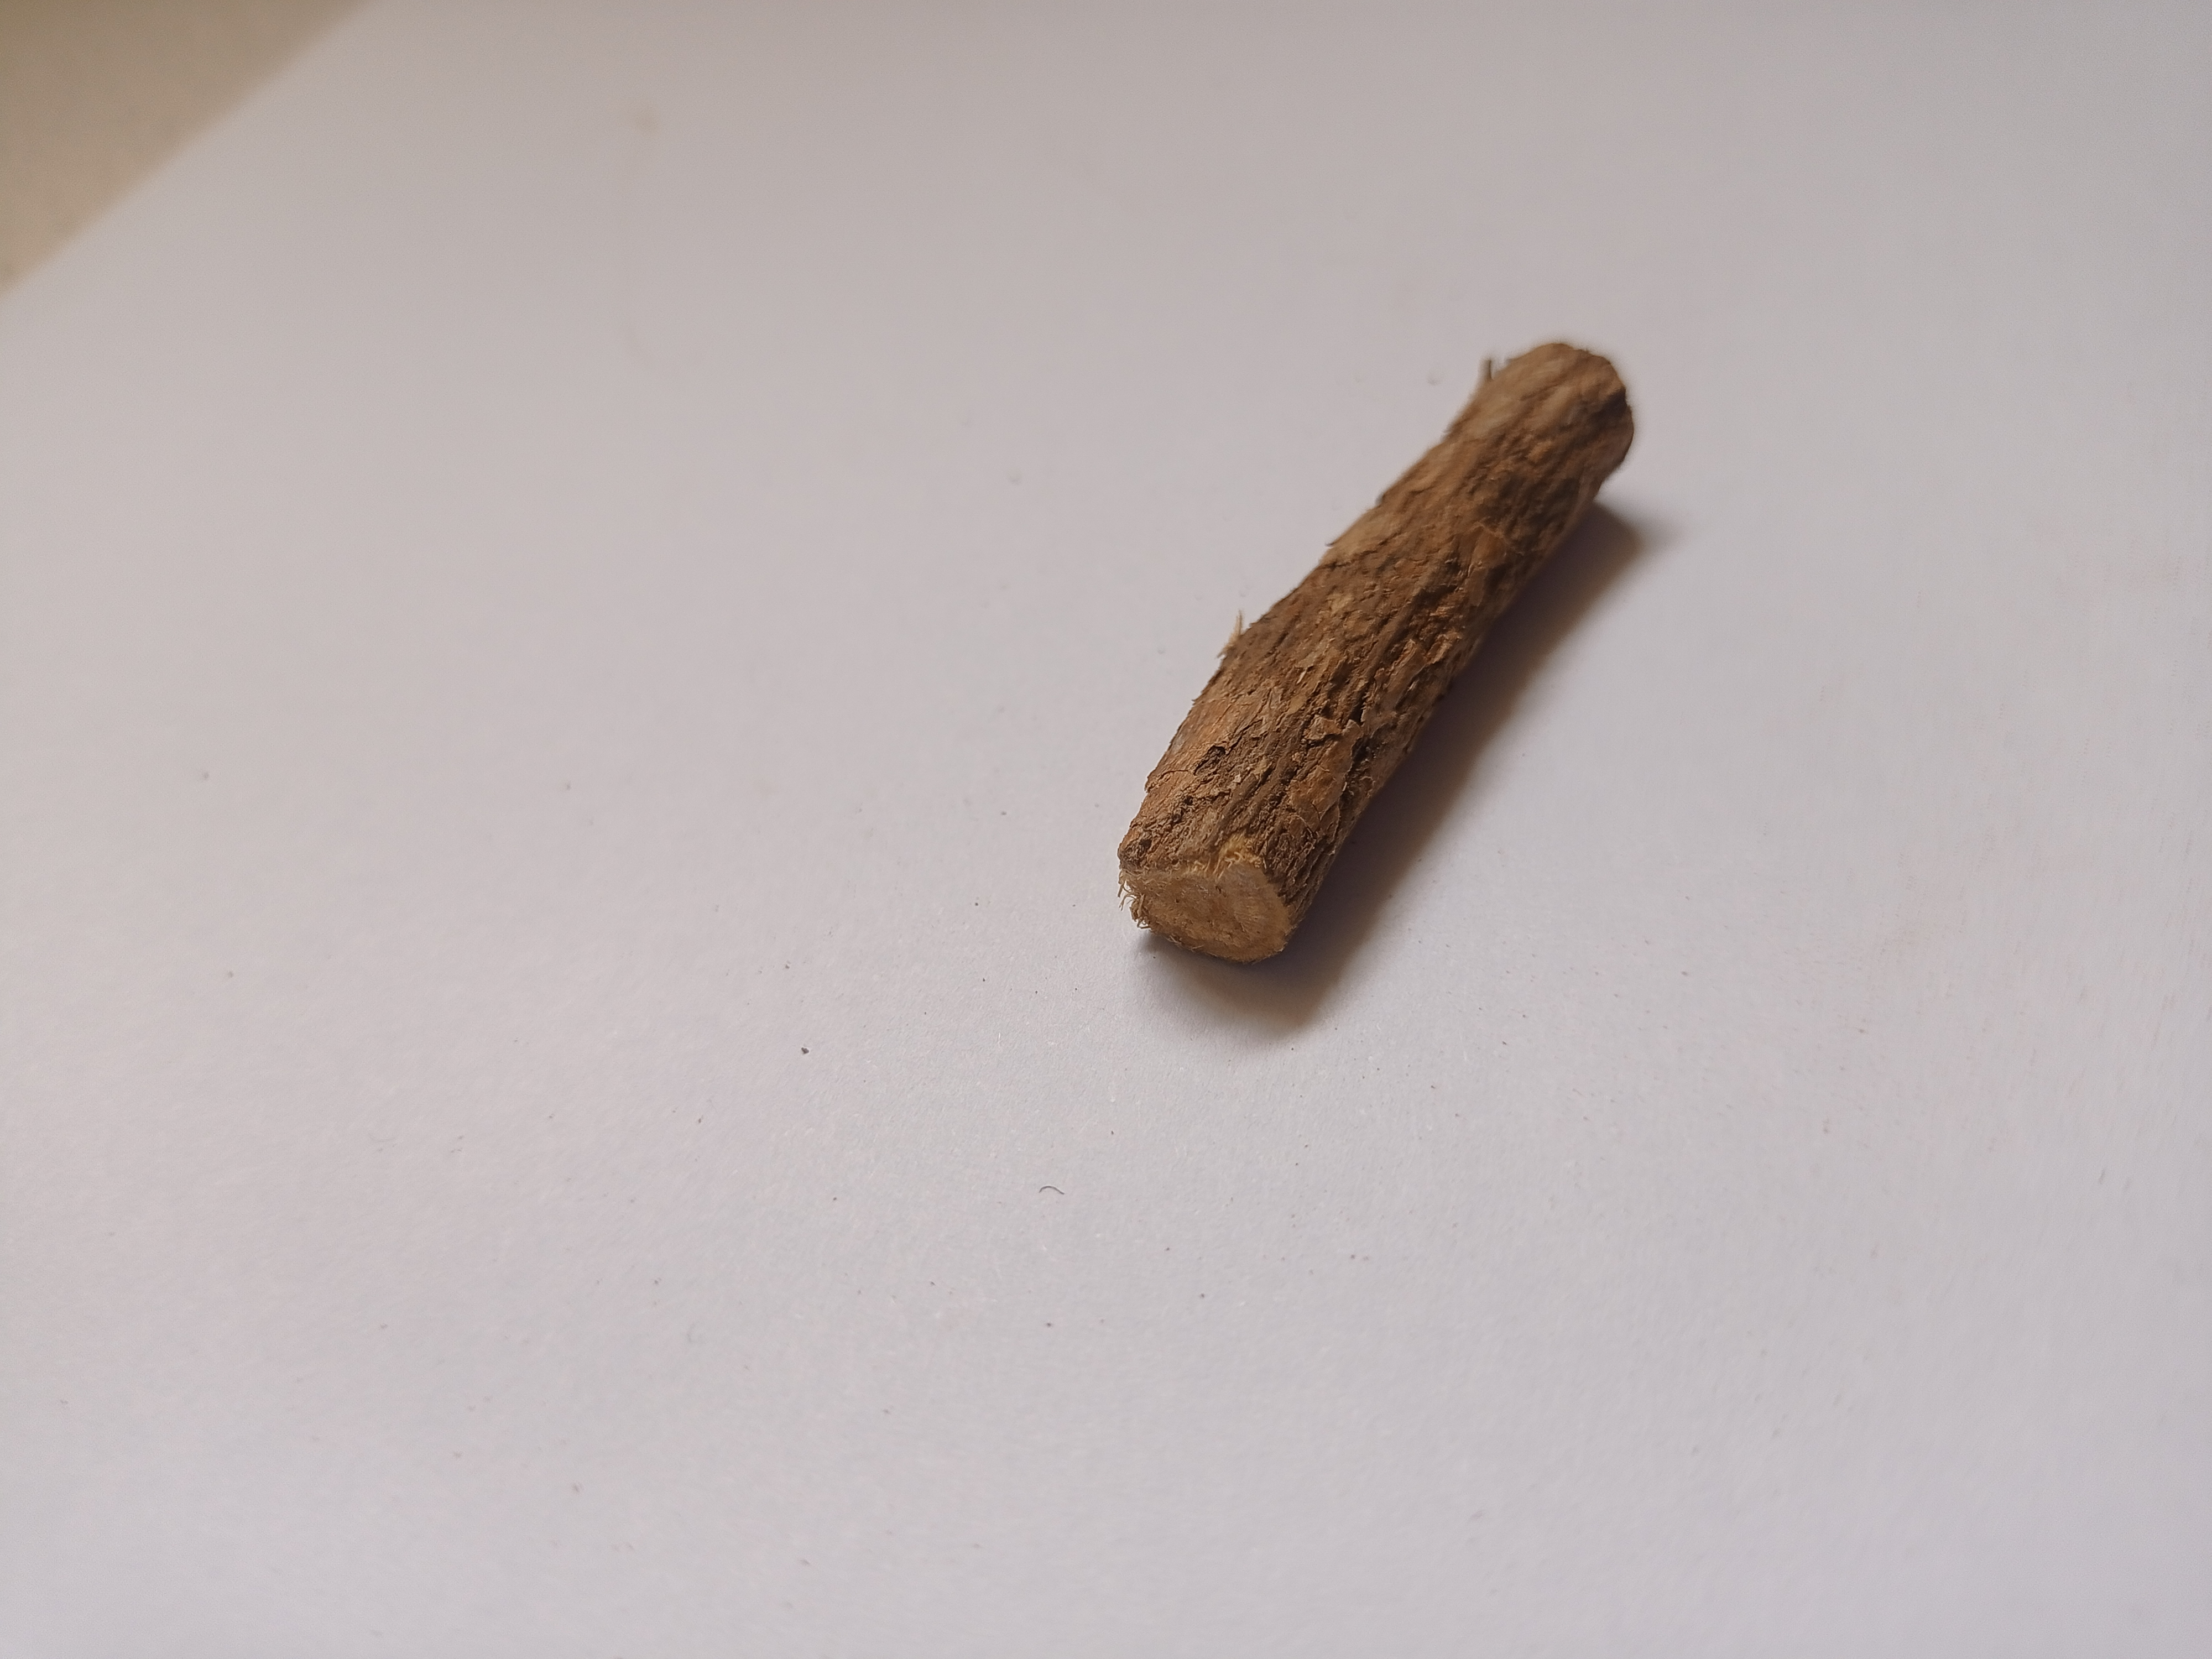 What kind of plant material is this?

jesthamadh
